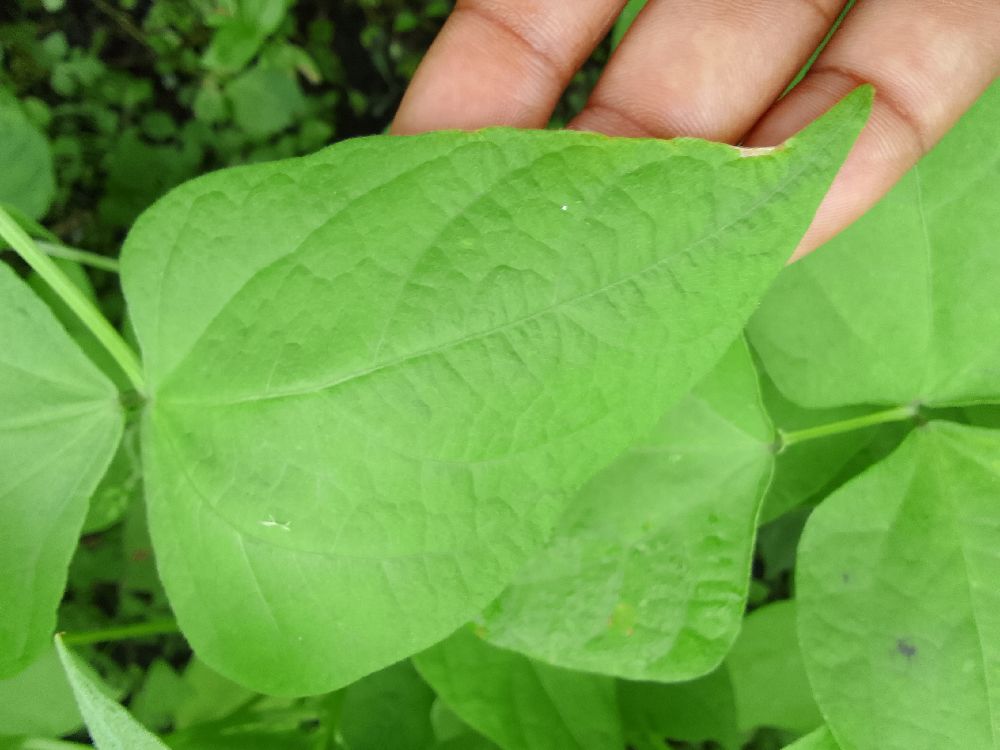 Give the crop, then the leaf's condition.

common bean, healthy
